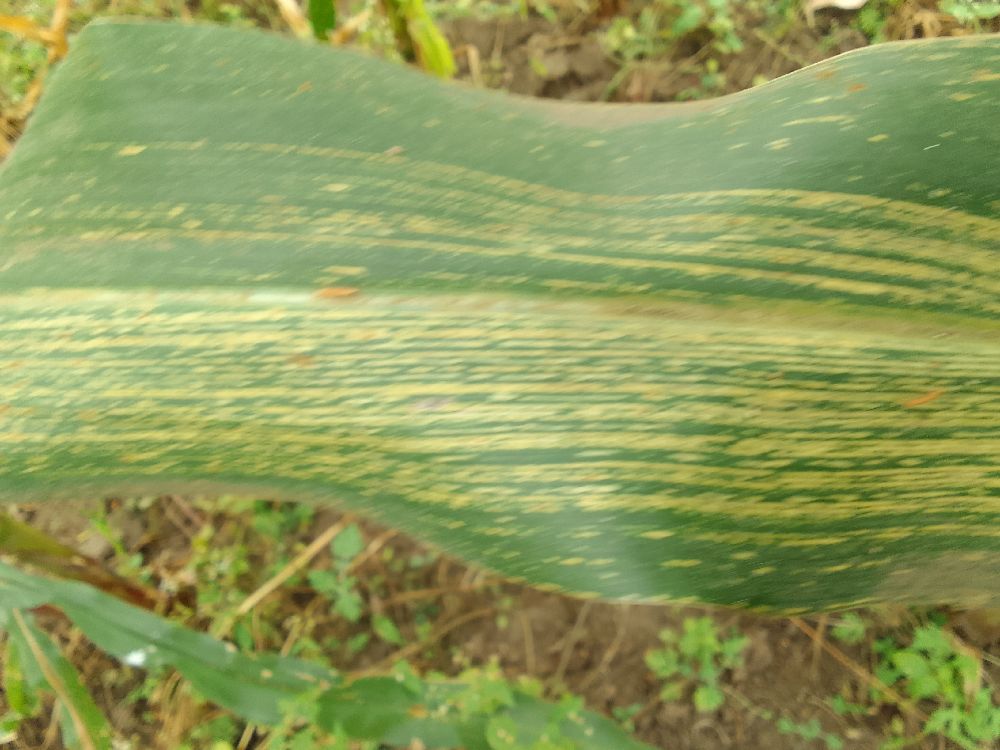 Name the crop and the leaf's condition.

maize, maize streak virus
